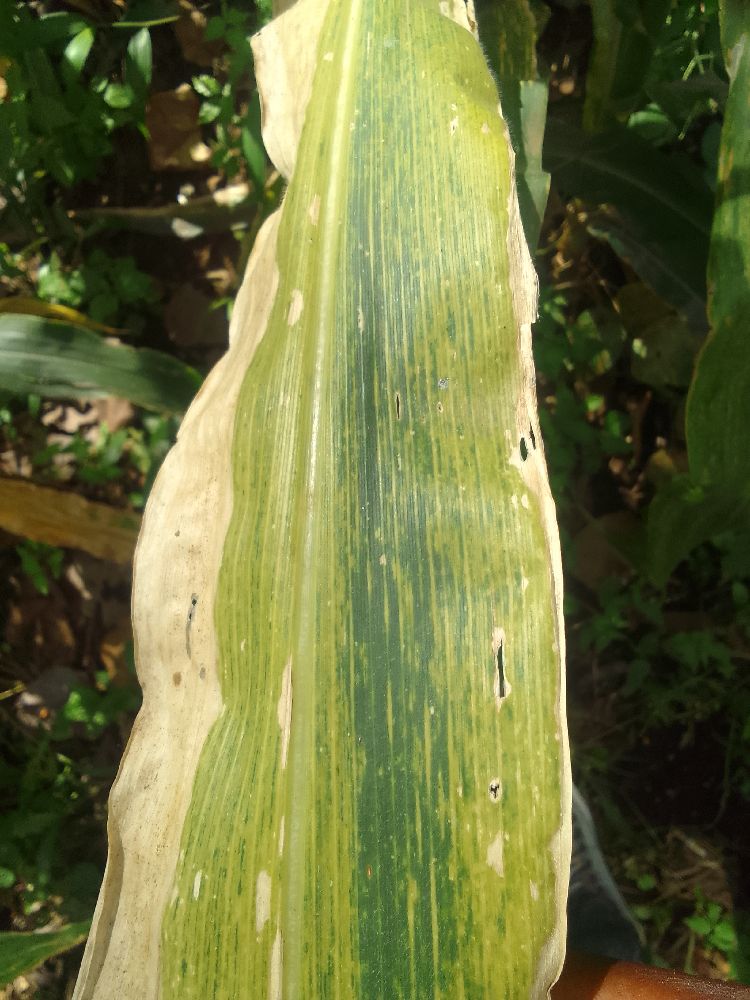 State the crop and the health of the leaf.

maize, maize lethal necrosis
